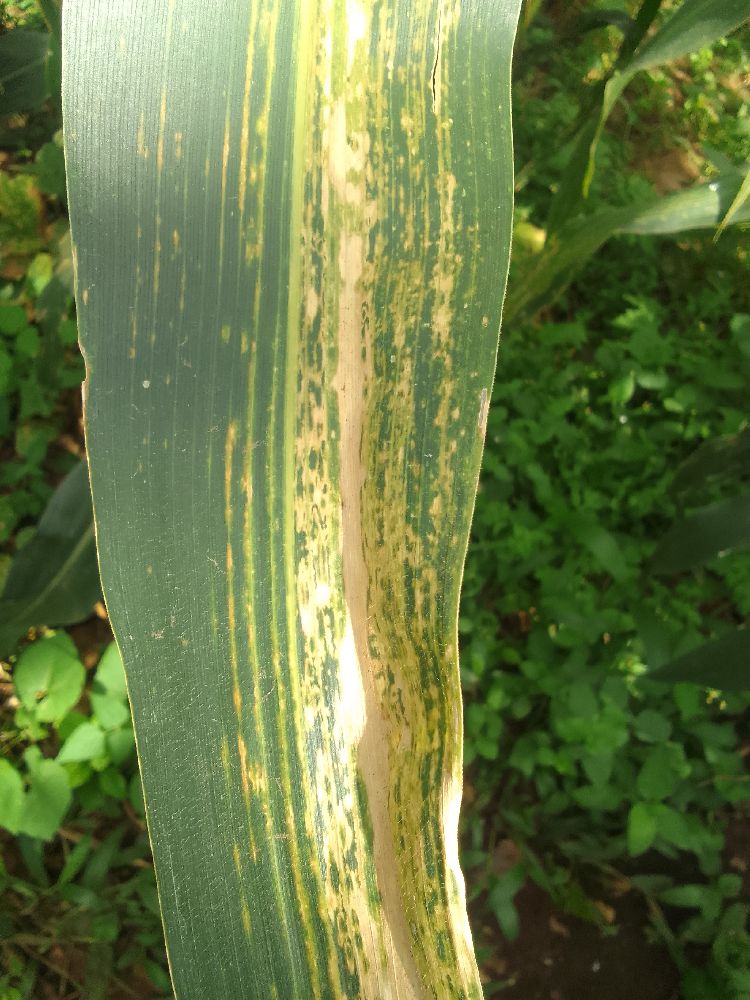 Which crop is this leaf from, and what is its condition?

maize, maize lethal necrosis
